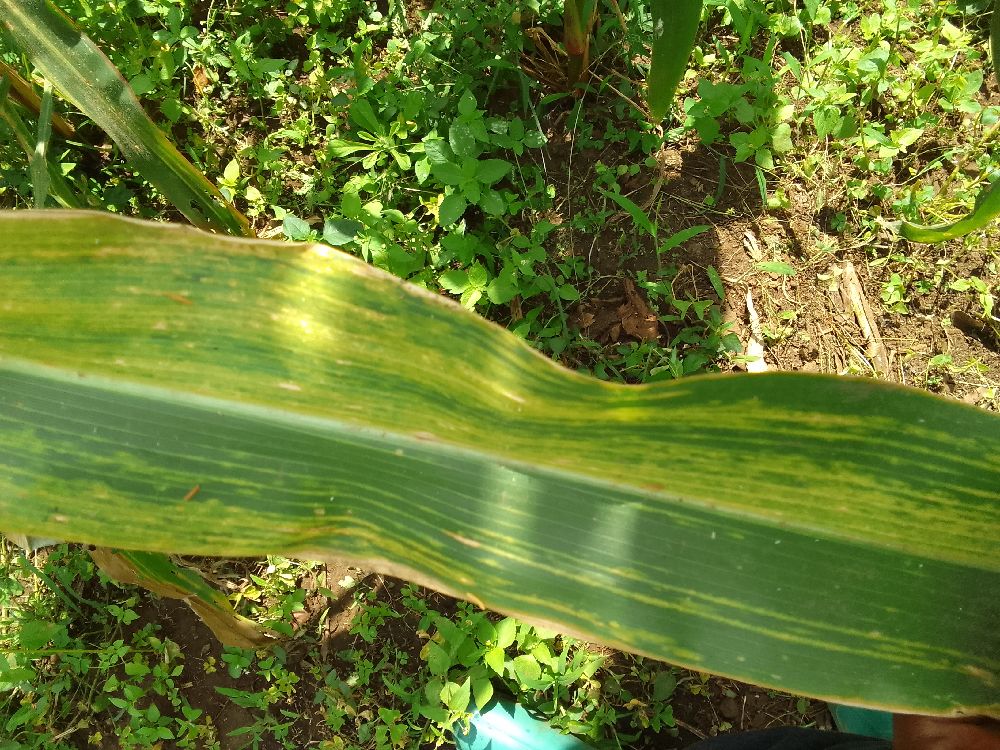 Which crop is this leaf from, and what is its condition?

maize, maize lethal necrosis
